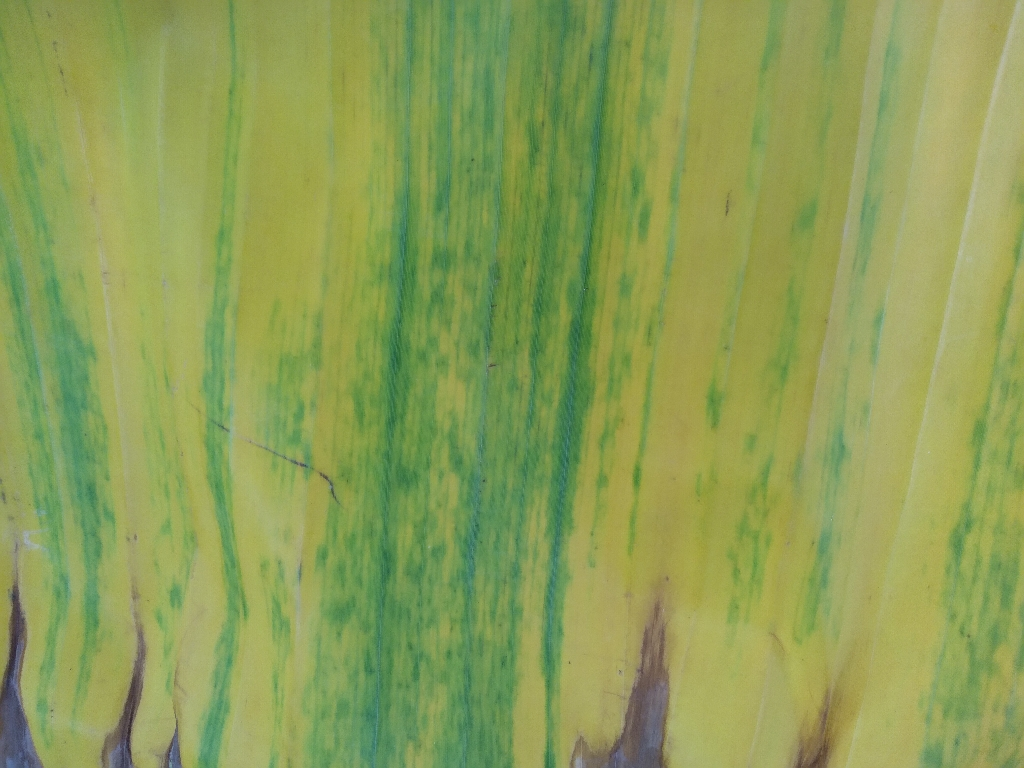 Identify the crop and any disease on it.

banana, fusarium wilt race 1
